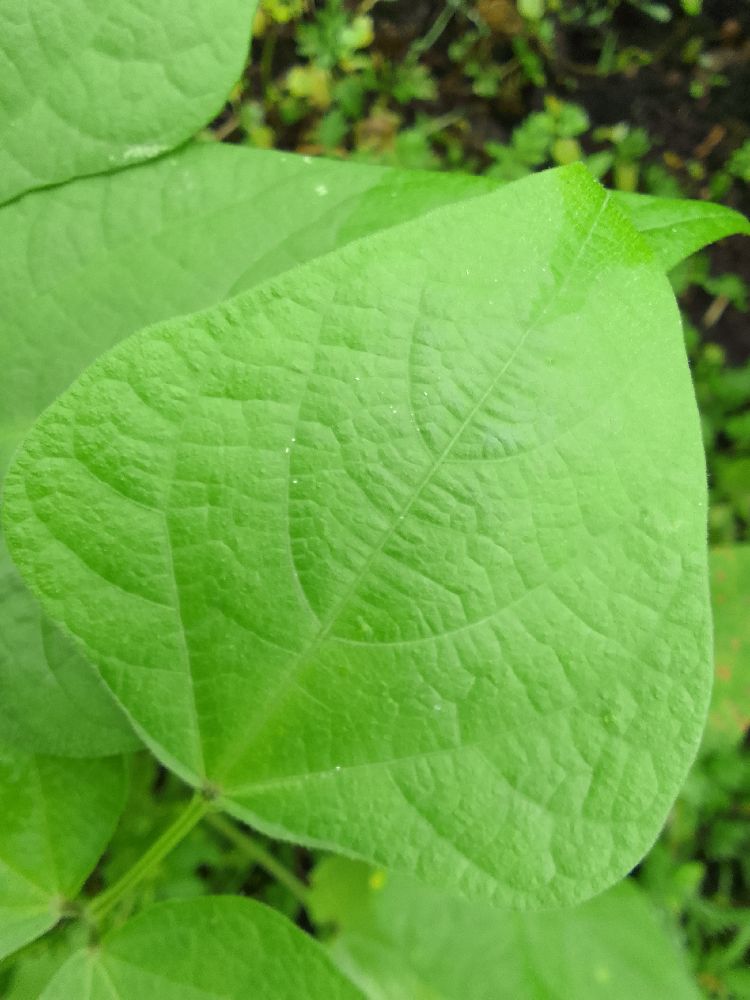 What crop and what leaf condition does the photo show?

common bean, healthy
